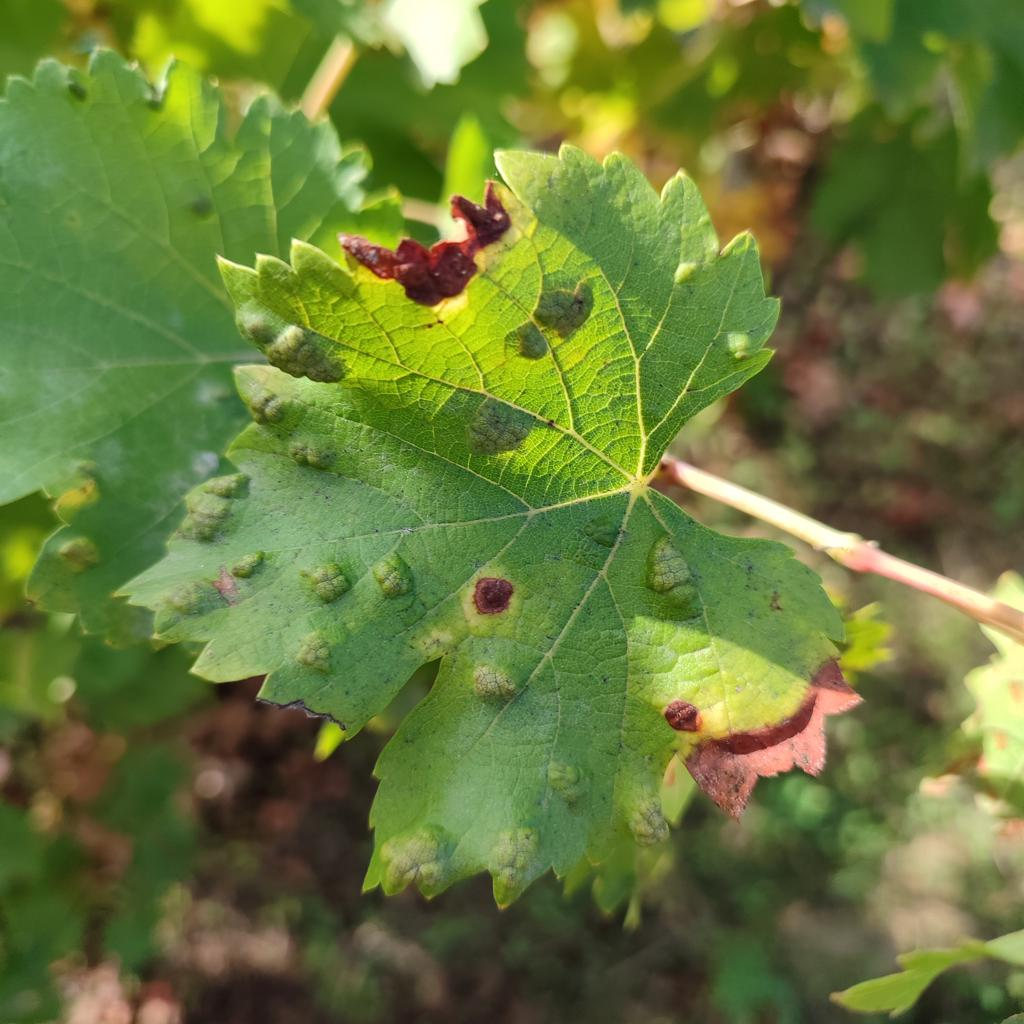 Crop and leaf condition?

grapevine, erineum mite
